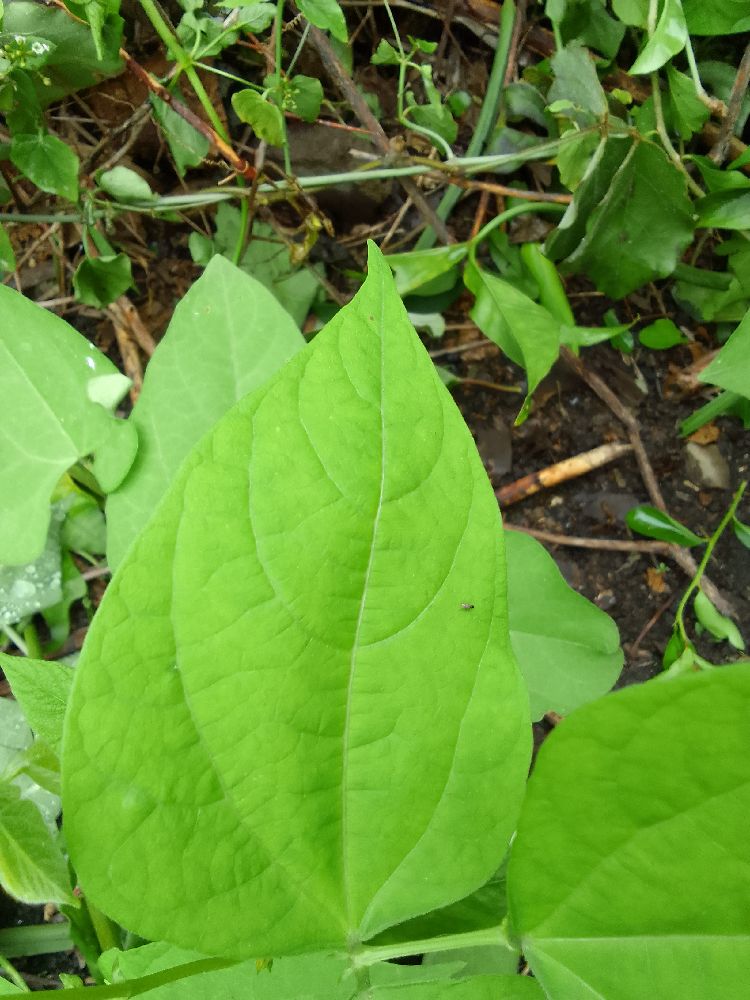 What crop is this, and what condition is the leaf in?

common bean, healthy
